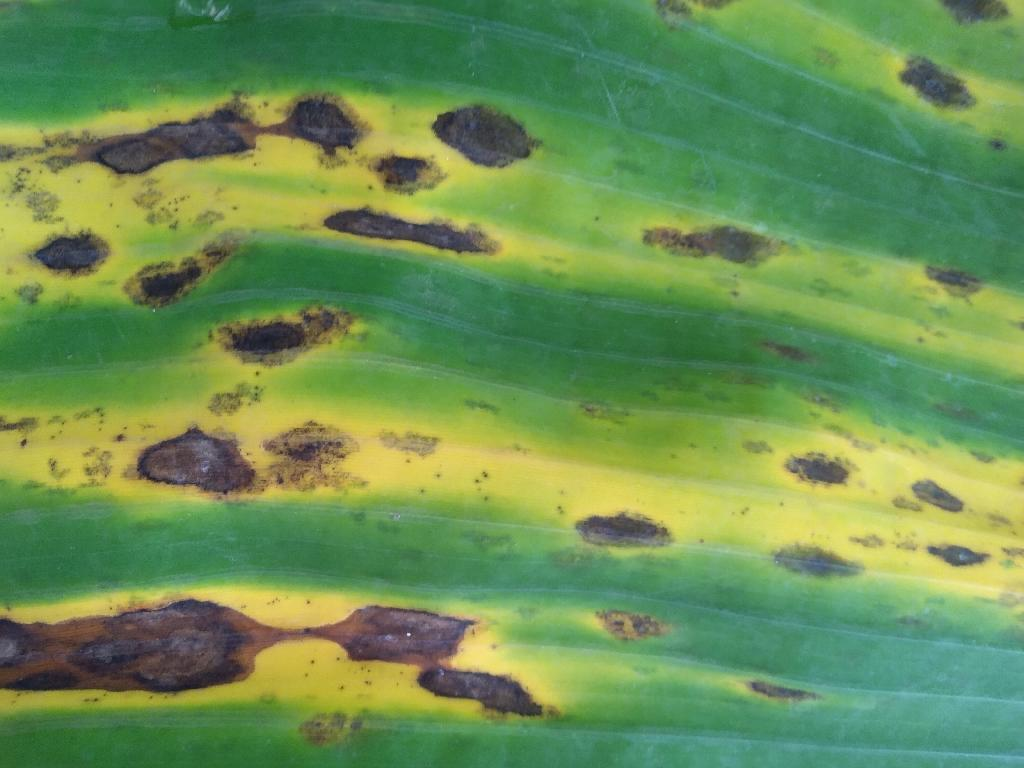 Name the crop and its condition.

banana, black sigatoka
